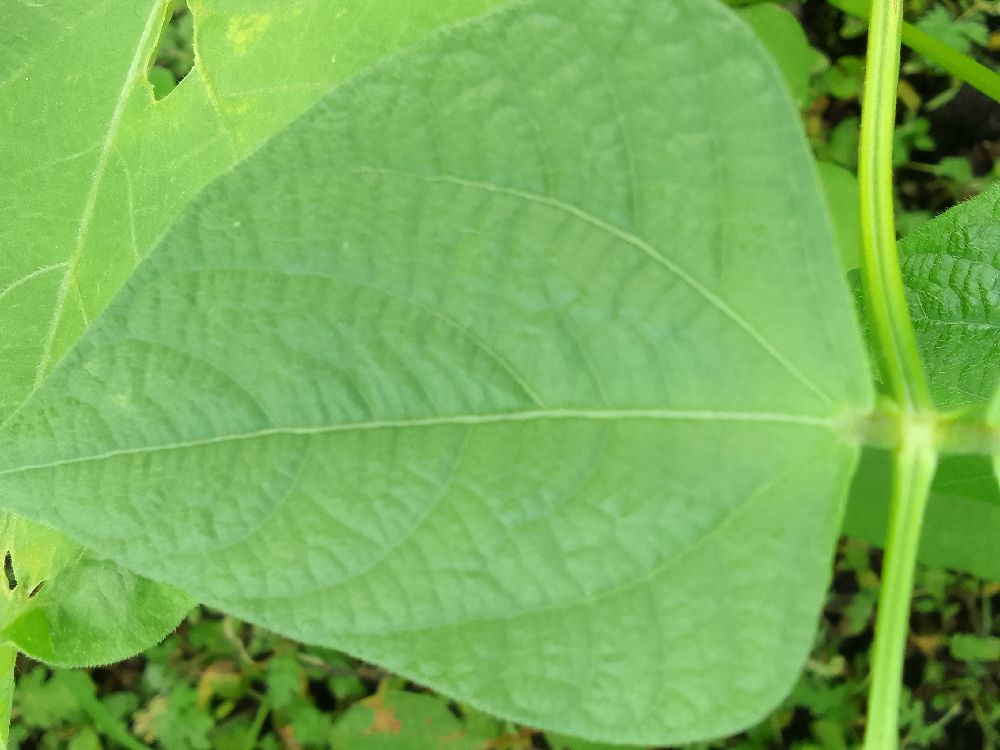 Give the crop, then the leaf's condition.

common bean, healthy
